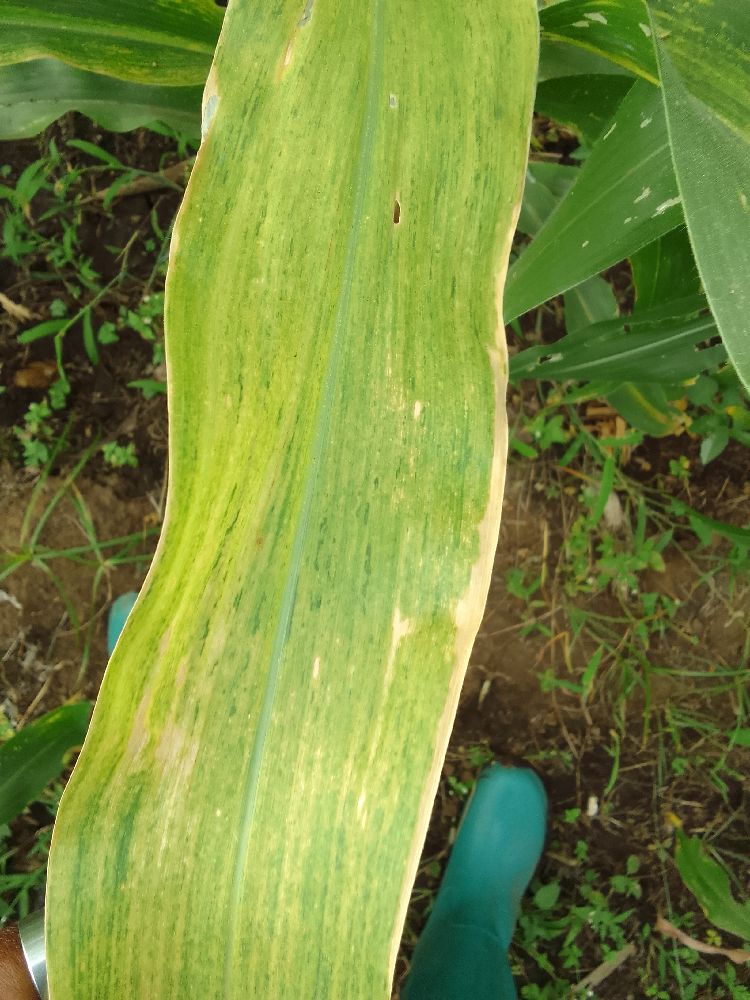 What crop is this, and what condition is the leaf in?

maize, maize lethal necrosis
